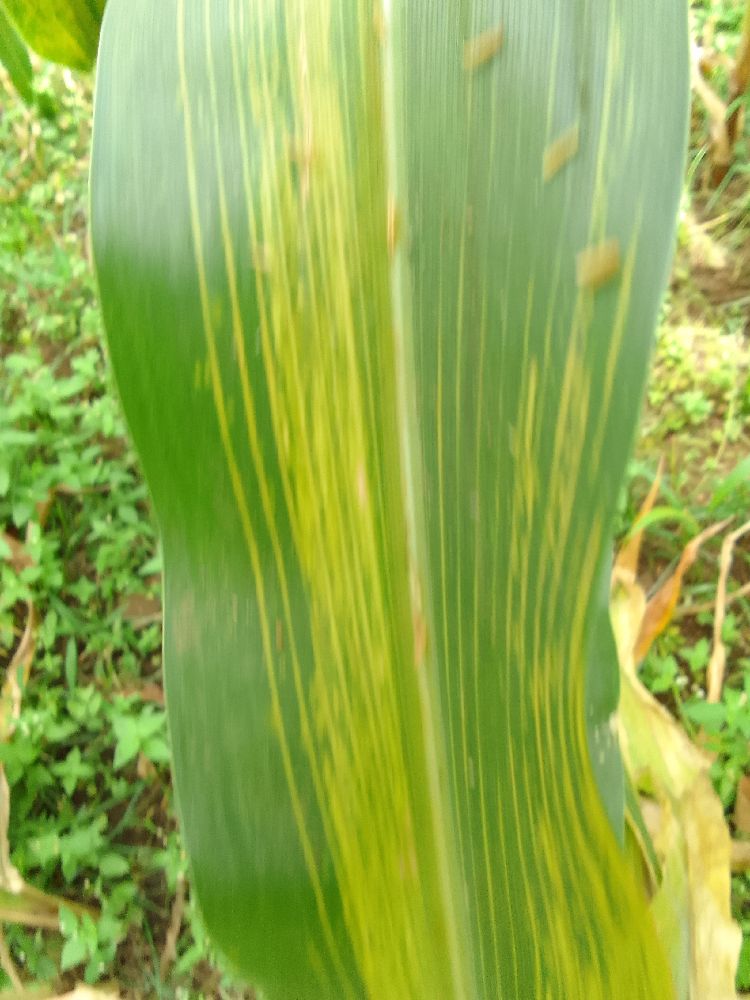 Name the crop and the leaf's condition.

maize, maize lethal necrosis
